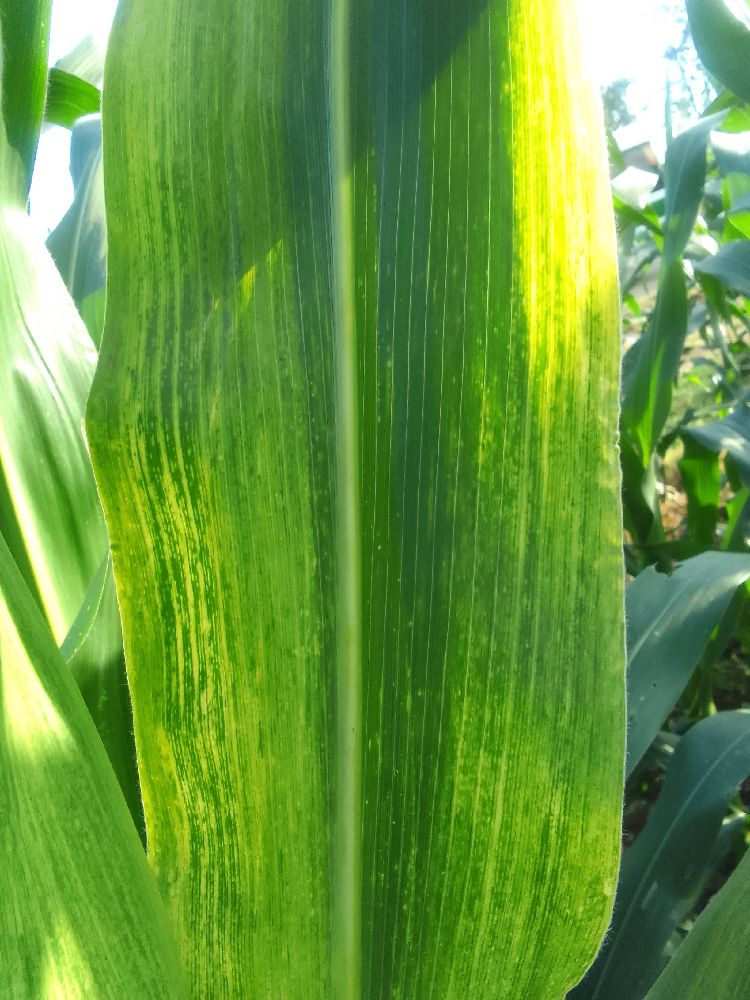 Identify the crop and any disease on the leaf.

maize, maize lethal necrosis
